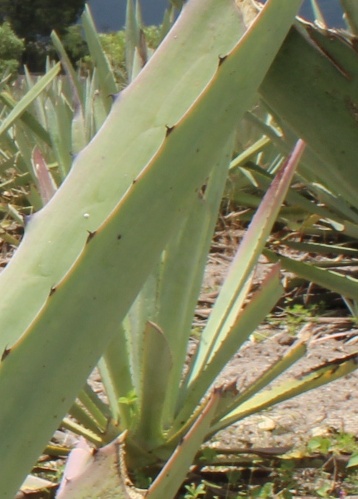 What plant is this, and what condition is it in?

agave, small
